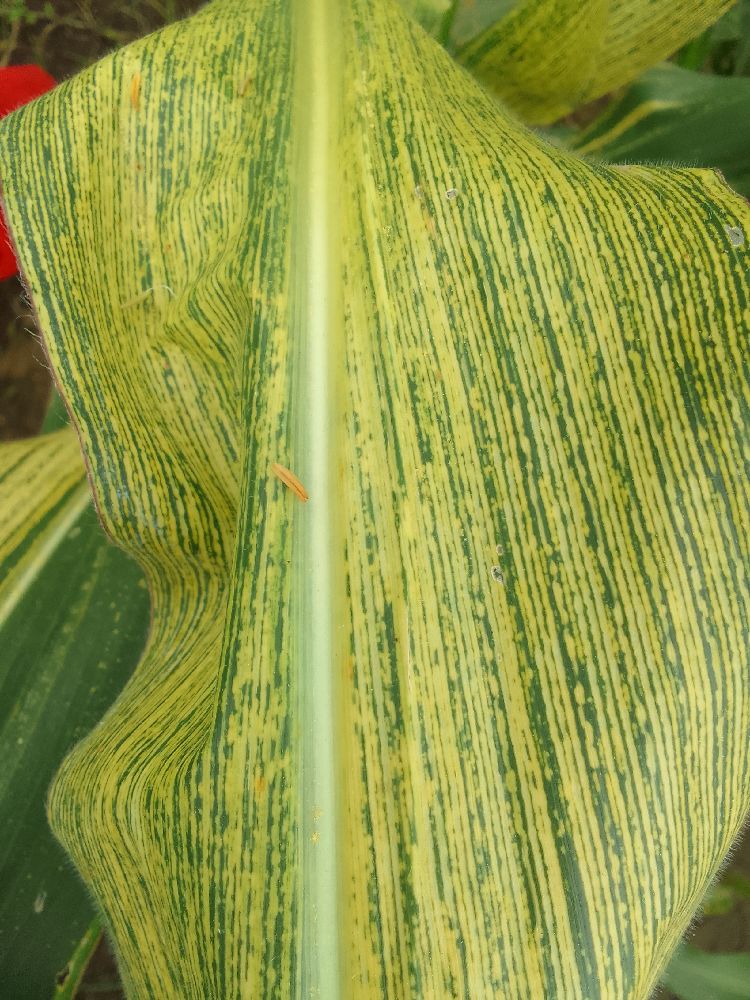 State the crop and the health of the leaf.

maize, maize streak virus
